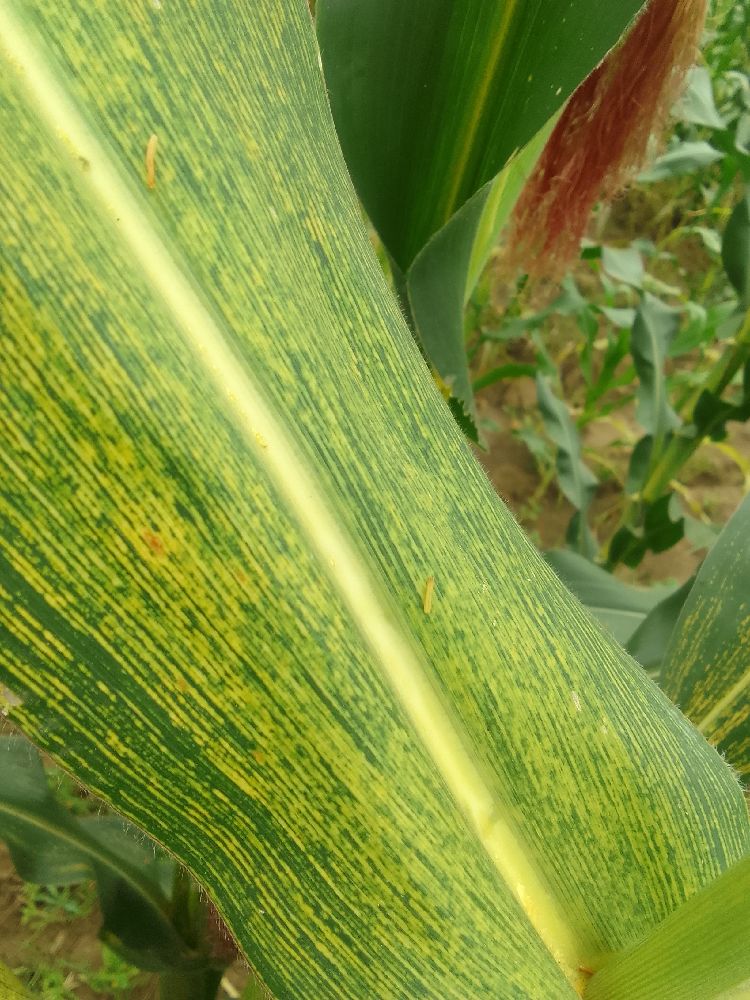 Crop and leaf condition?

maize, maize streak virus
